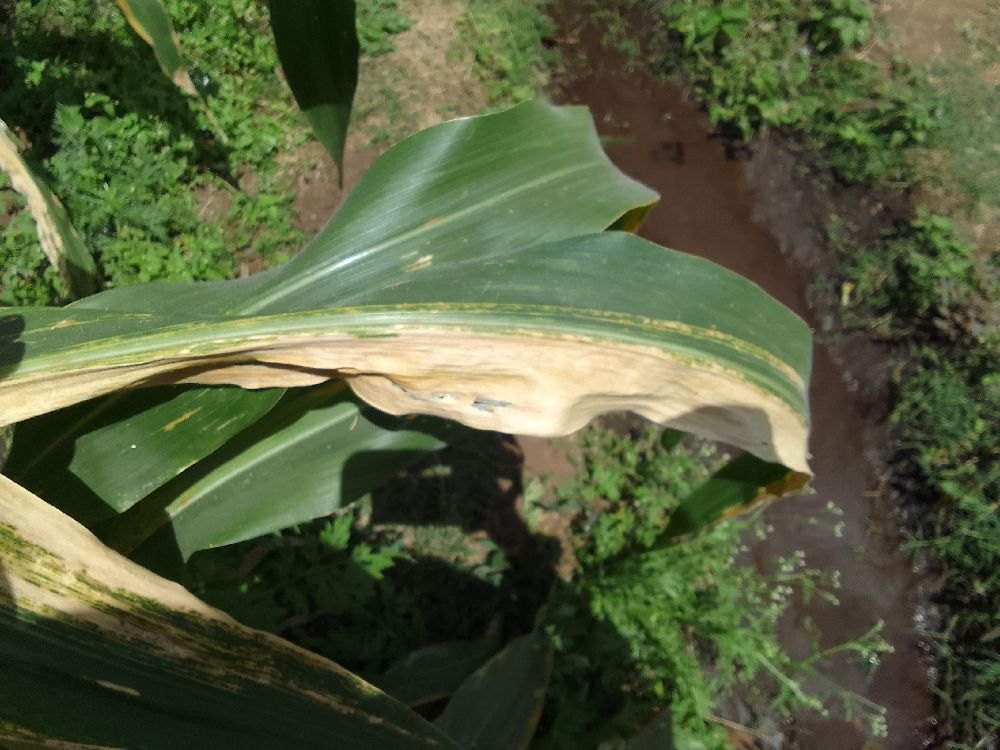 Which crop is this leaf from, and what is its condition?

maize, maize lethal necrosis
